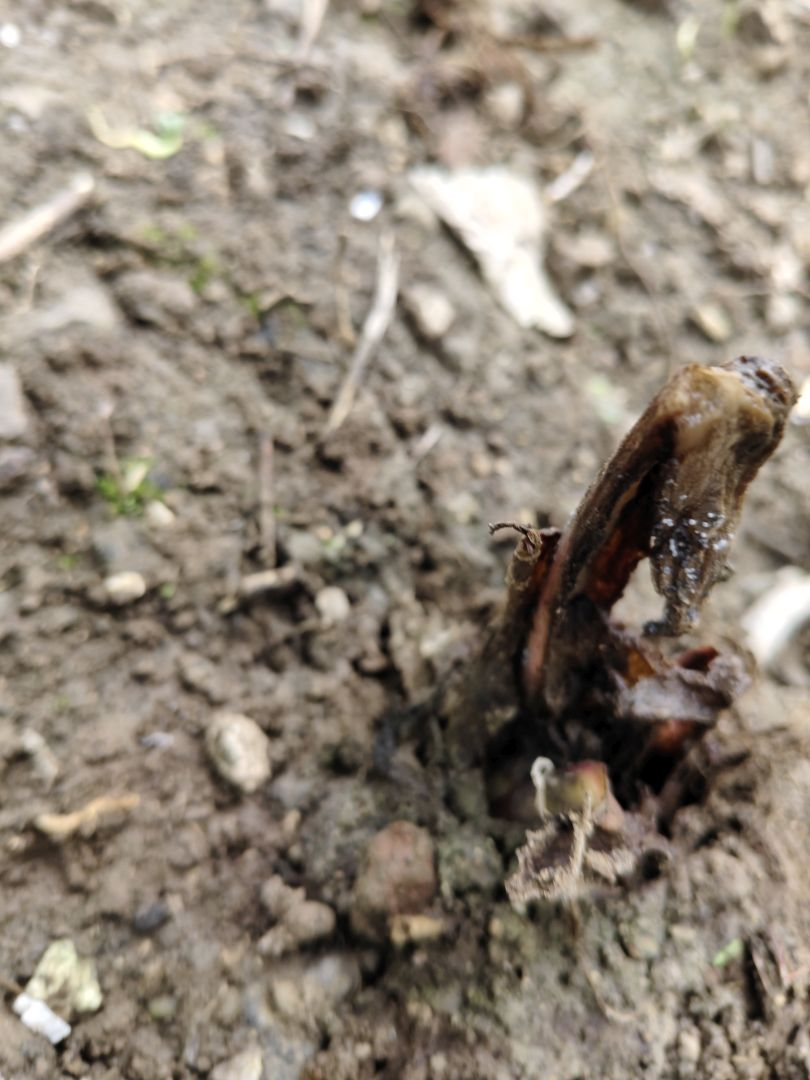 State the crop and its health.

taro, root rot
